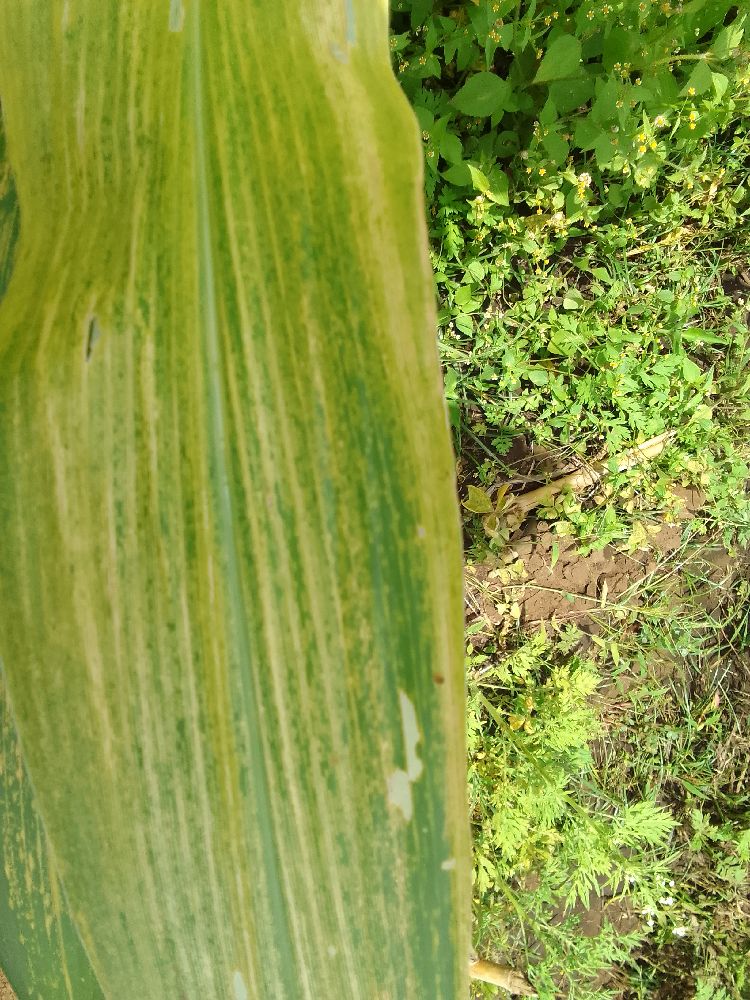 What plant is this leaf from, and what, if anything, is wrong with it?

maize, maize lethal necrosis
